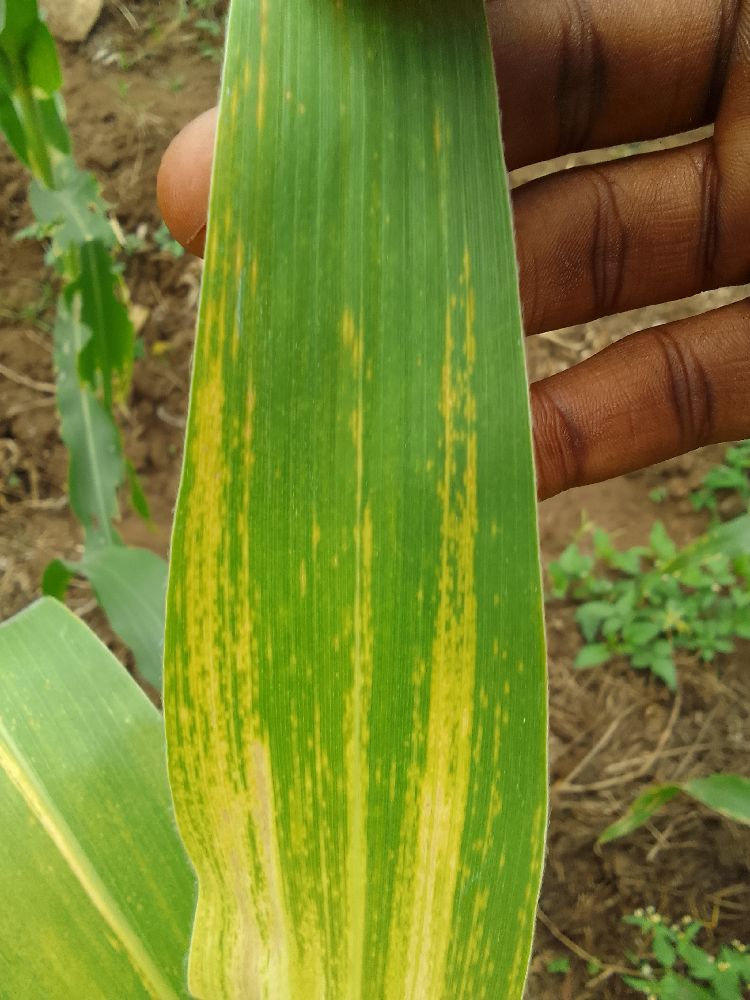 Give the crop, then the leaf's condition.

maize, maize lethal necrosis
